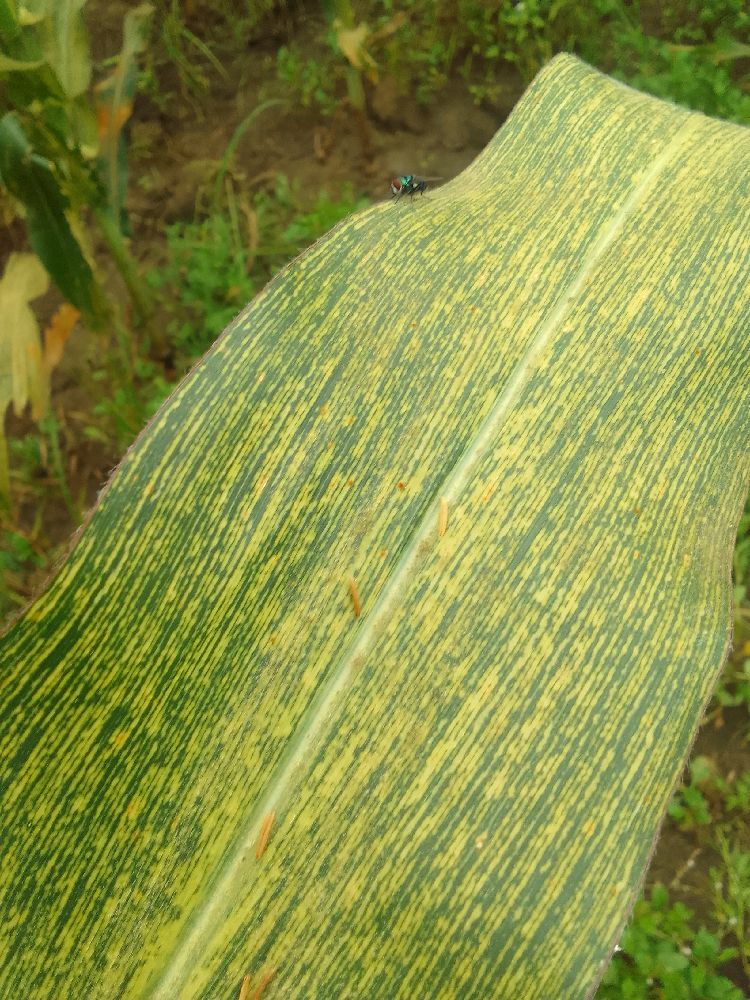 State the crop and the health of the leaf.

maize, maize streak virus
